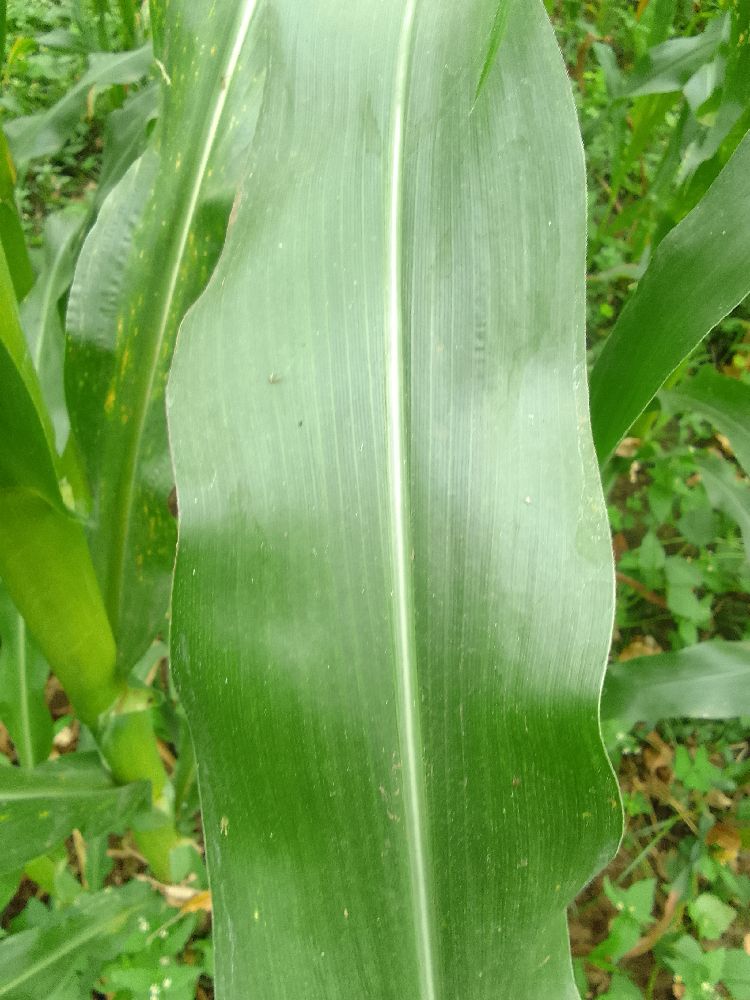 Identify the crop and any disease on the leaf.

maize, healthy
